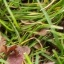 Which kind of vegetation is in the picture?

grass
